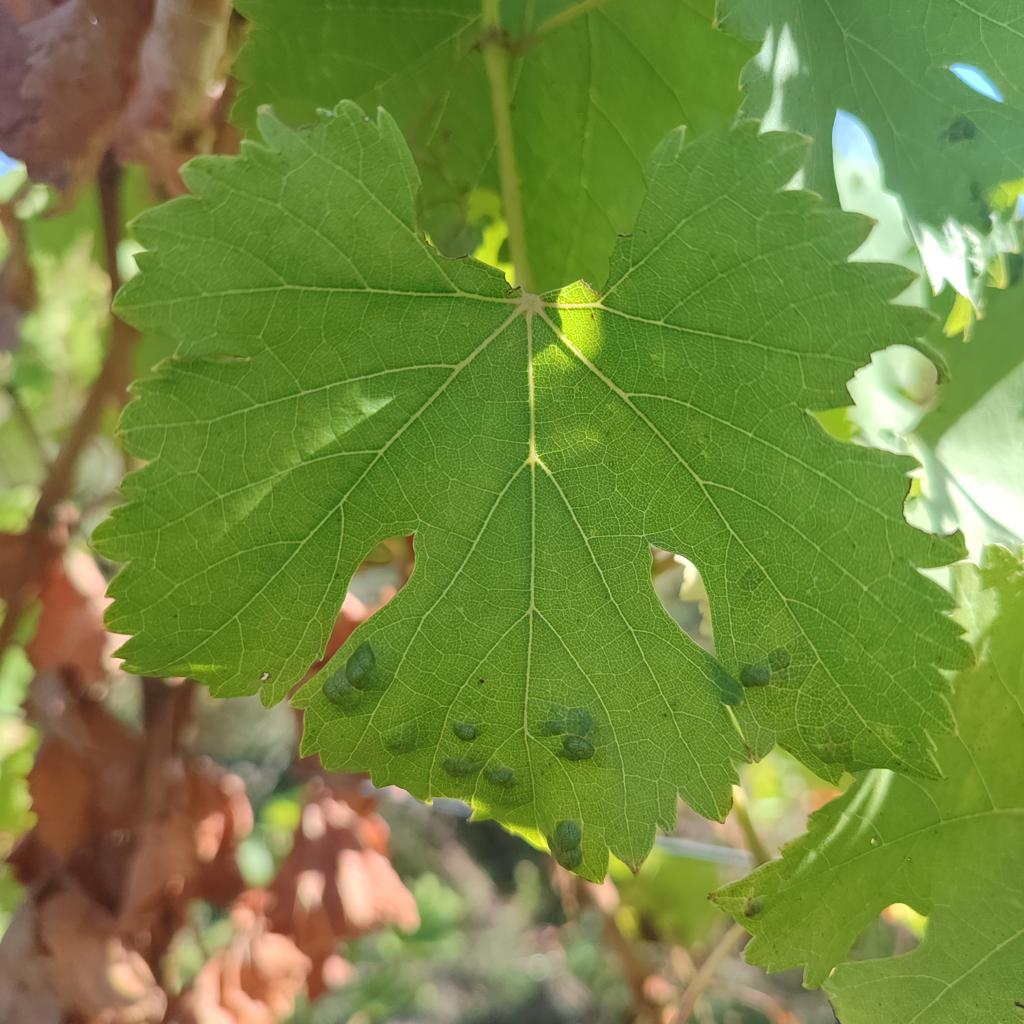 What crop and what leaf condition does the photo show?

grapevine, erineum mite
